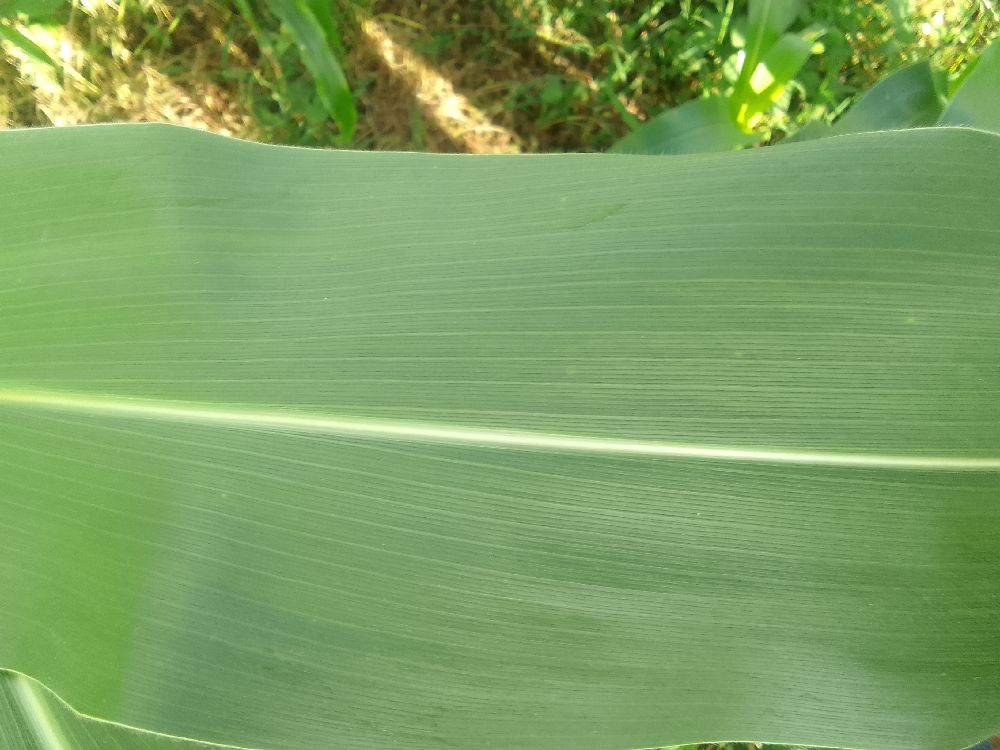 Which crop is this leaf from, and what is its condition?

maize, healthy
